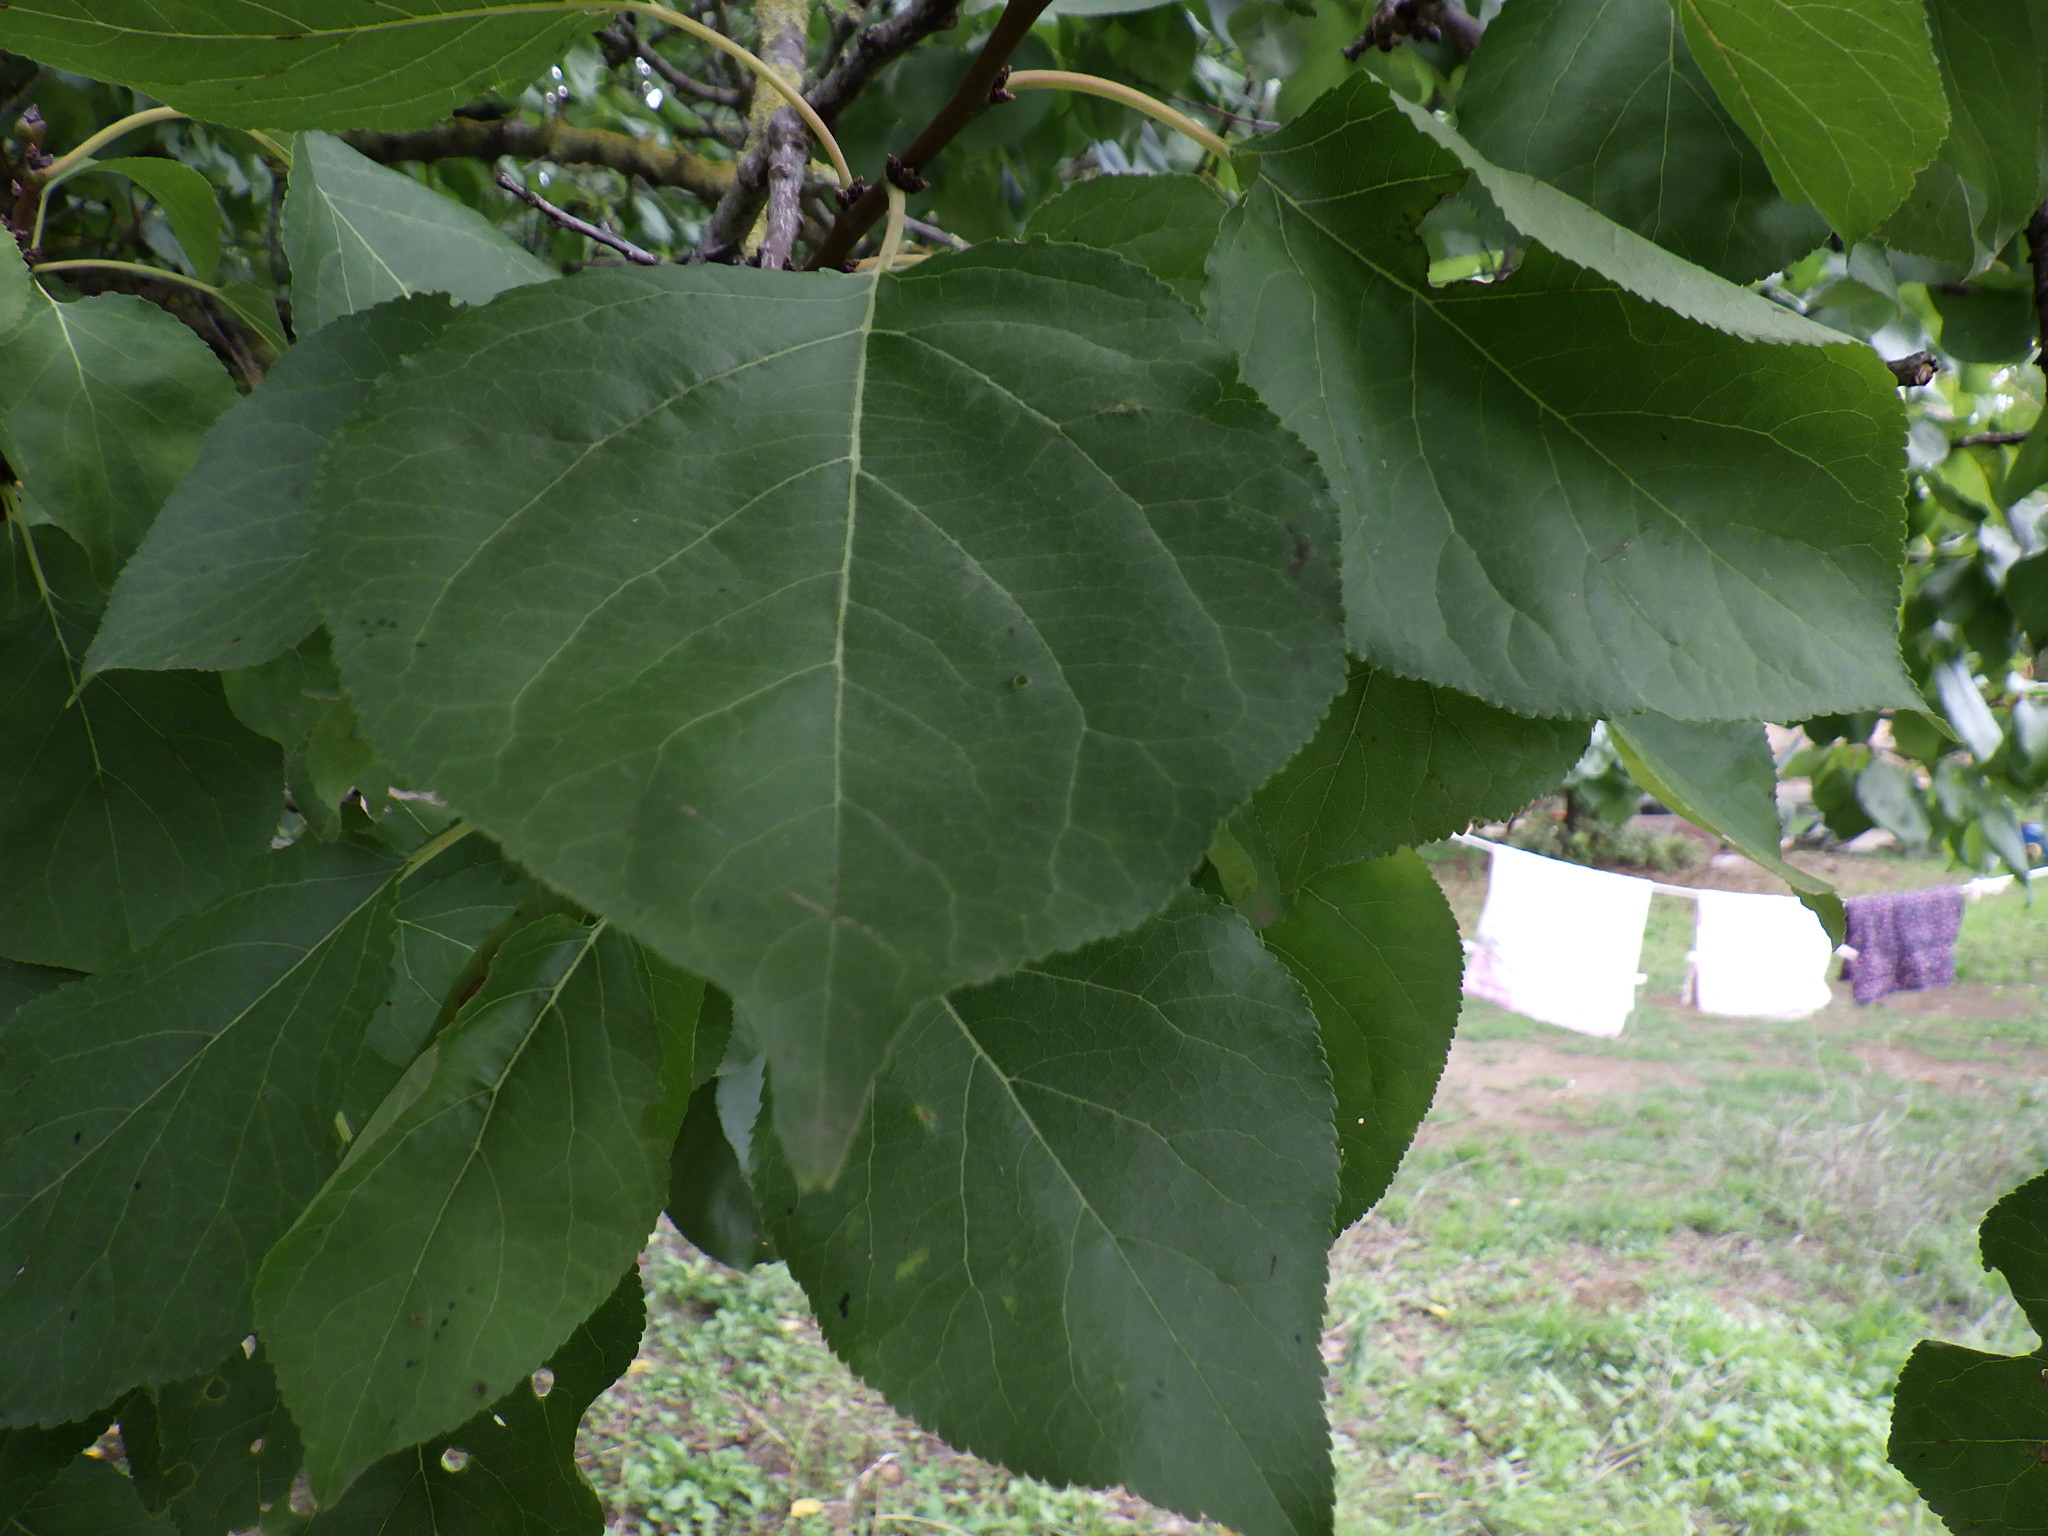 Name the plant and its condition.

plum, shot hole disease
